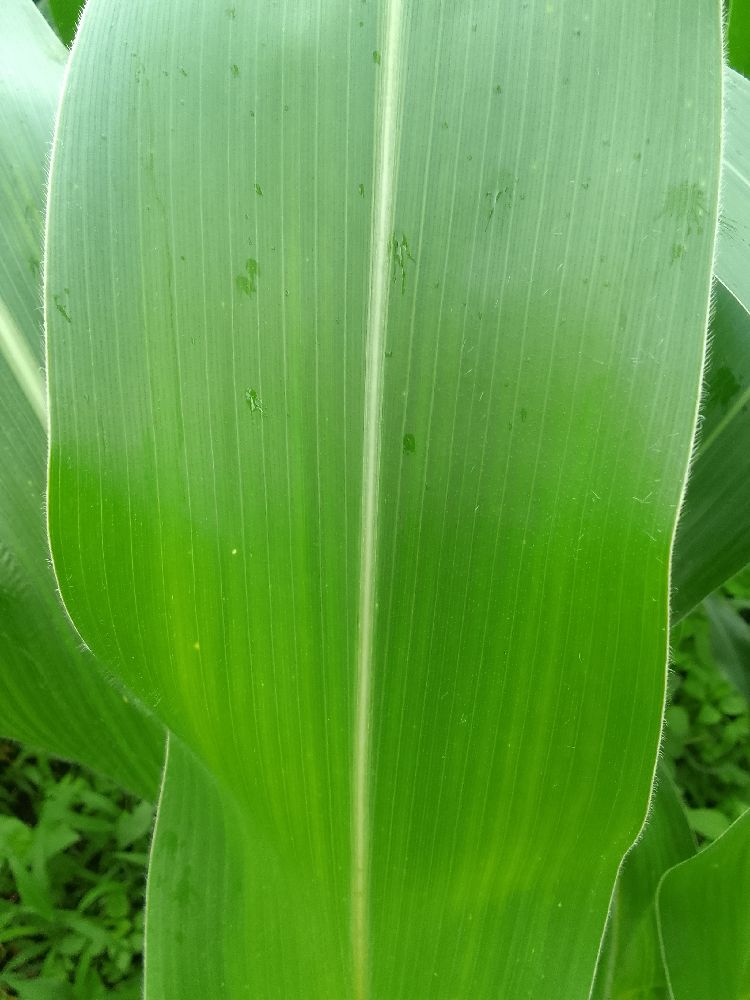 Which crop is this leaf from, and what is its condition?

maize, healthy
